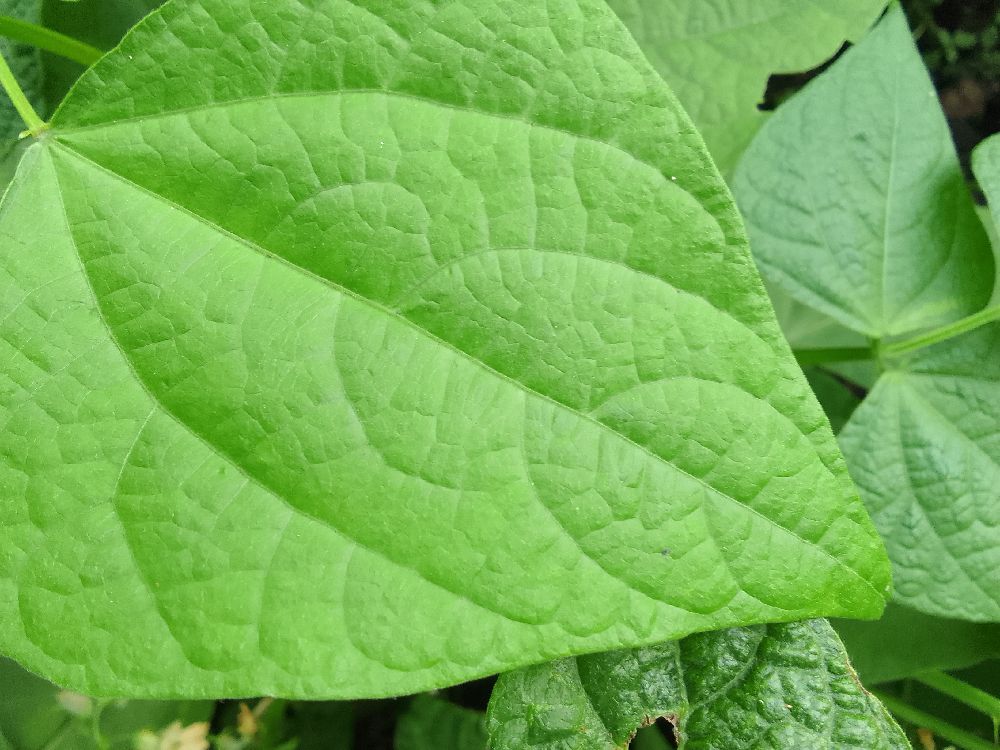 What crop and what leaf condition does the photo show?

common bean, healthy
